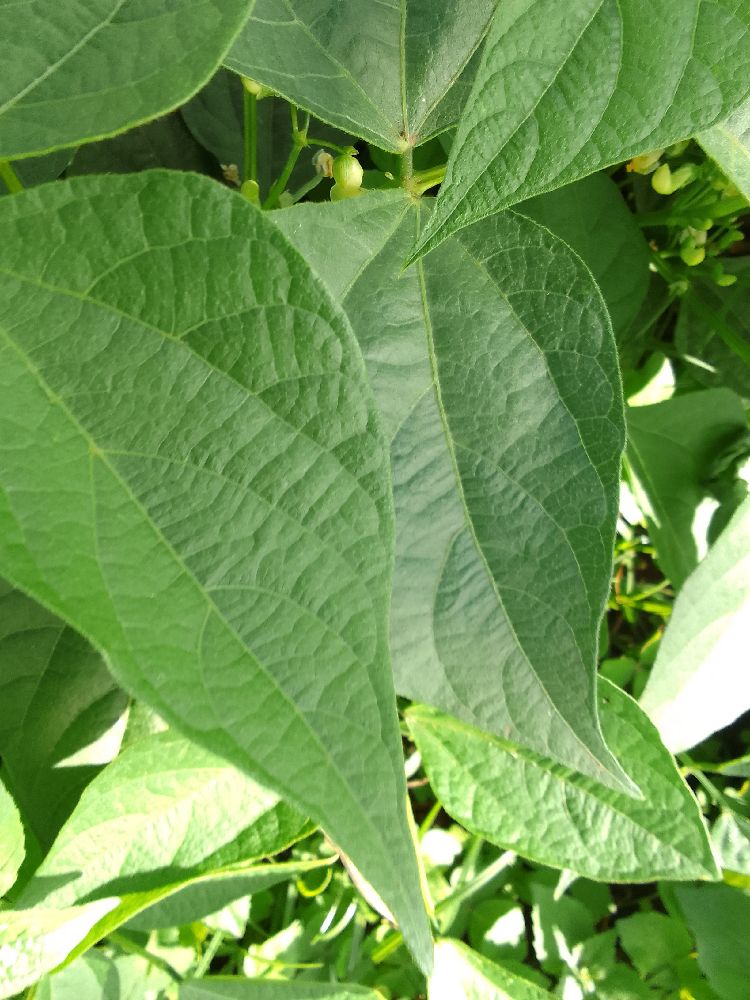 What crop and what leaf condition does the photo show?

common bean, healthy
